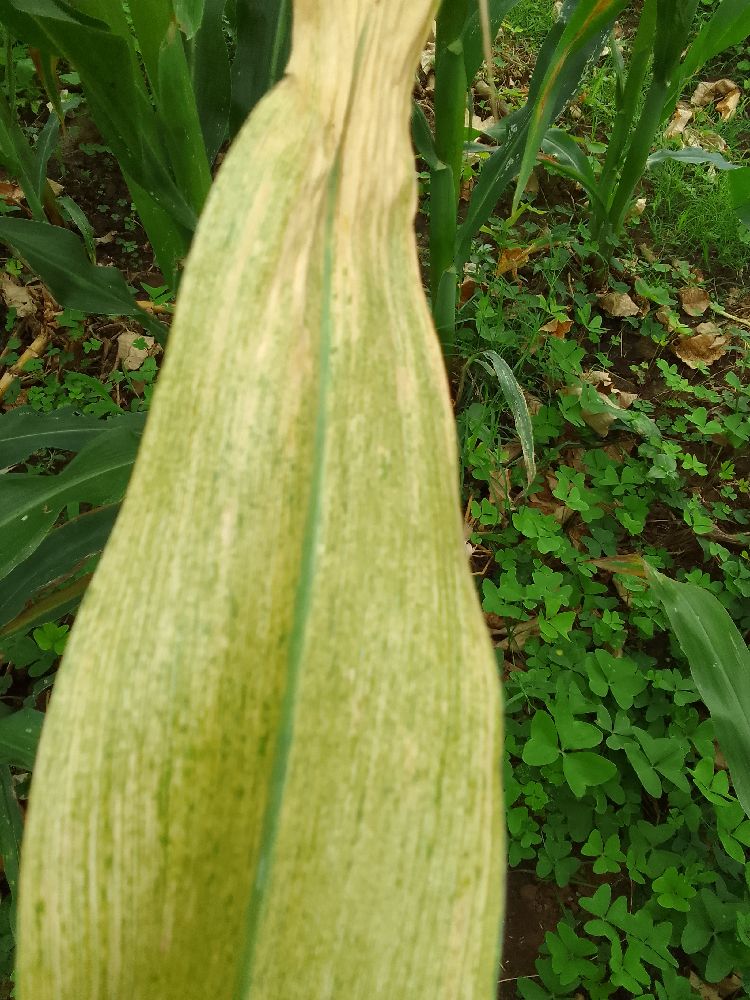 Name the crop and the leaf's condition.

maize, maize lethal necrosis
